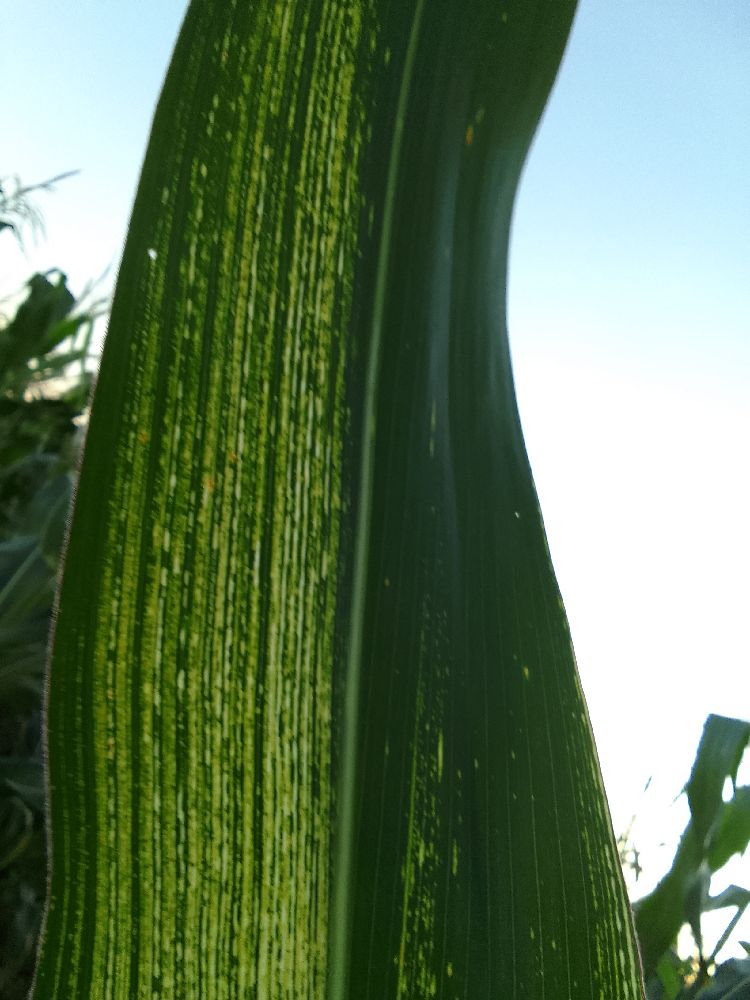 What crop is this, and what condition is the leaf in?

maize, maize streak virus
